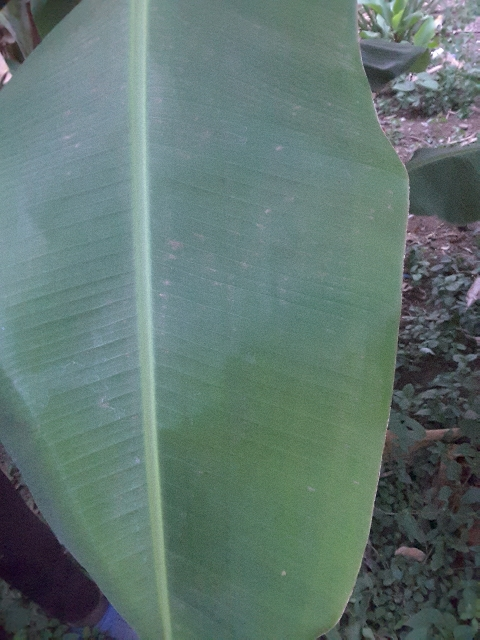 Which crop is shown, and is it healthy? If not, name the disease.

banana, healthy
